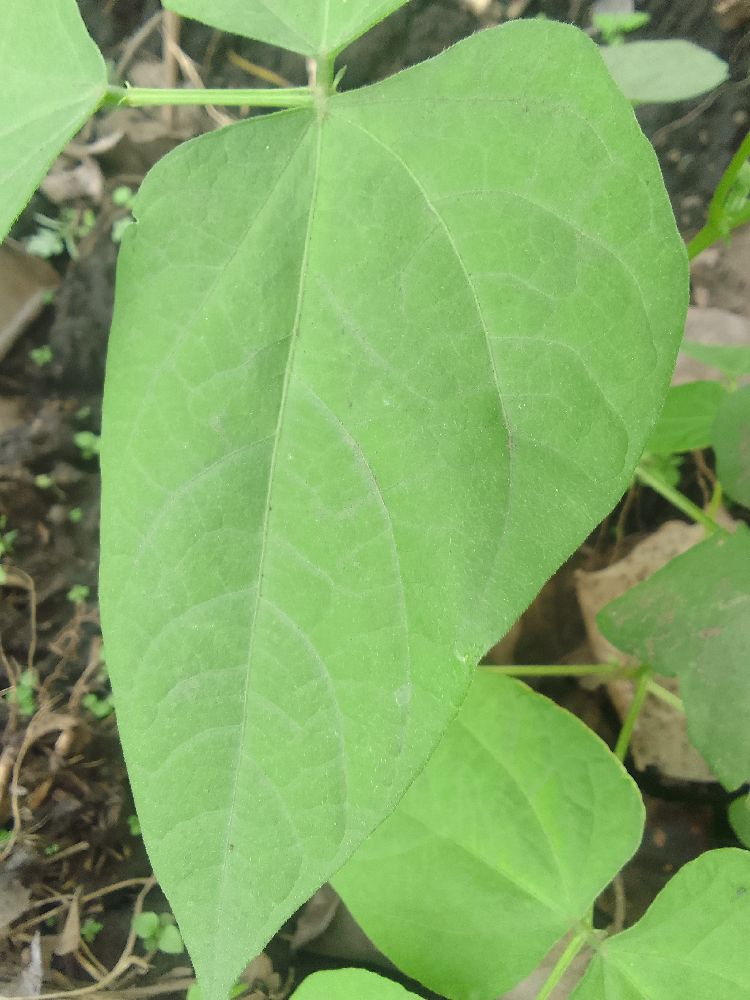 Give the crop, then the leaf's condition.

common bean, healthy
